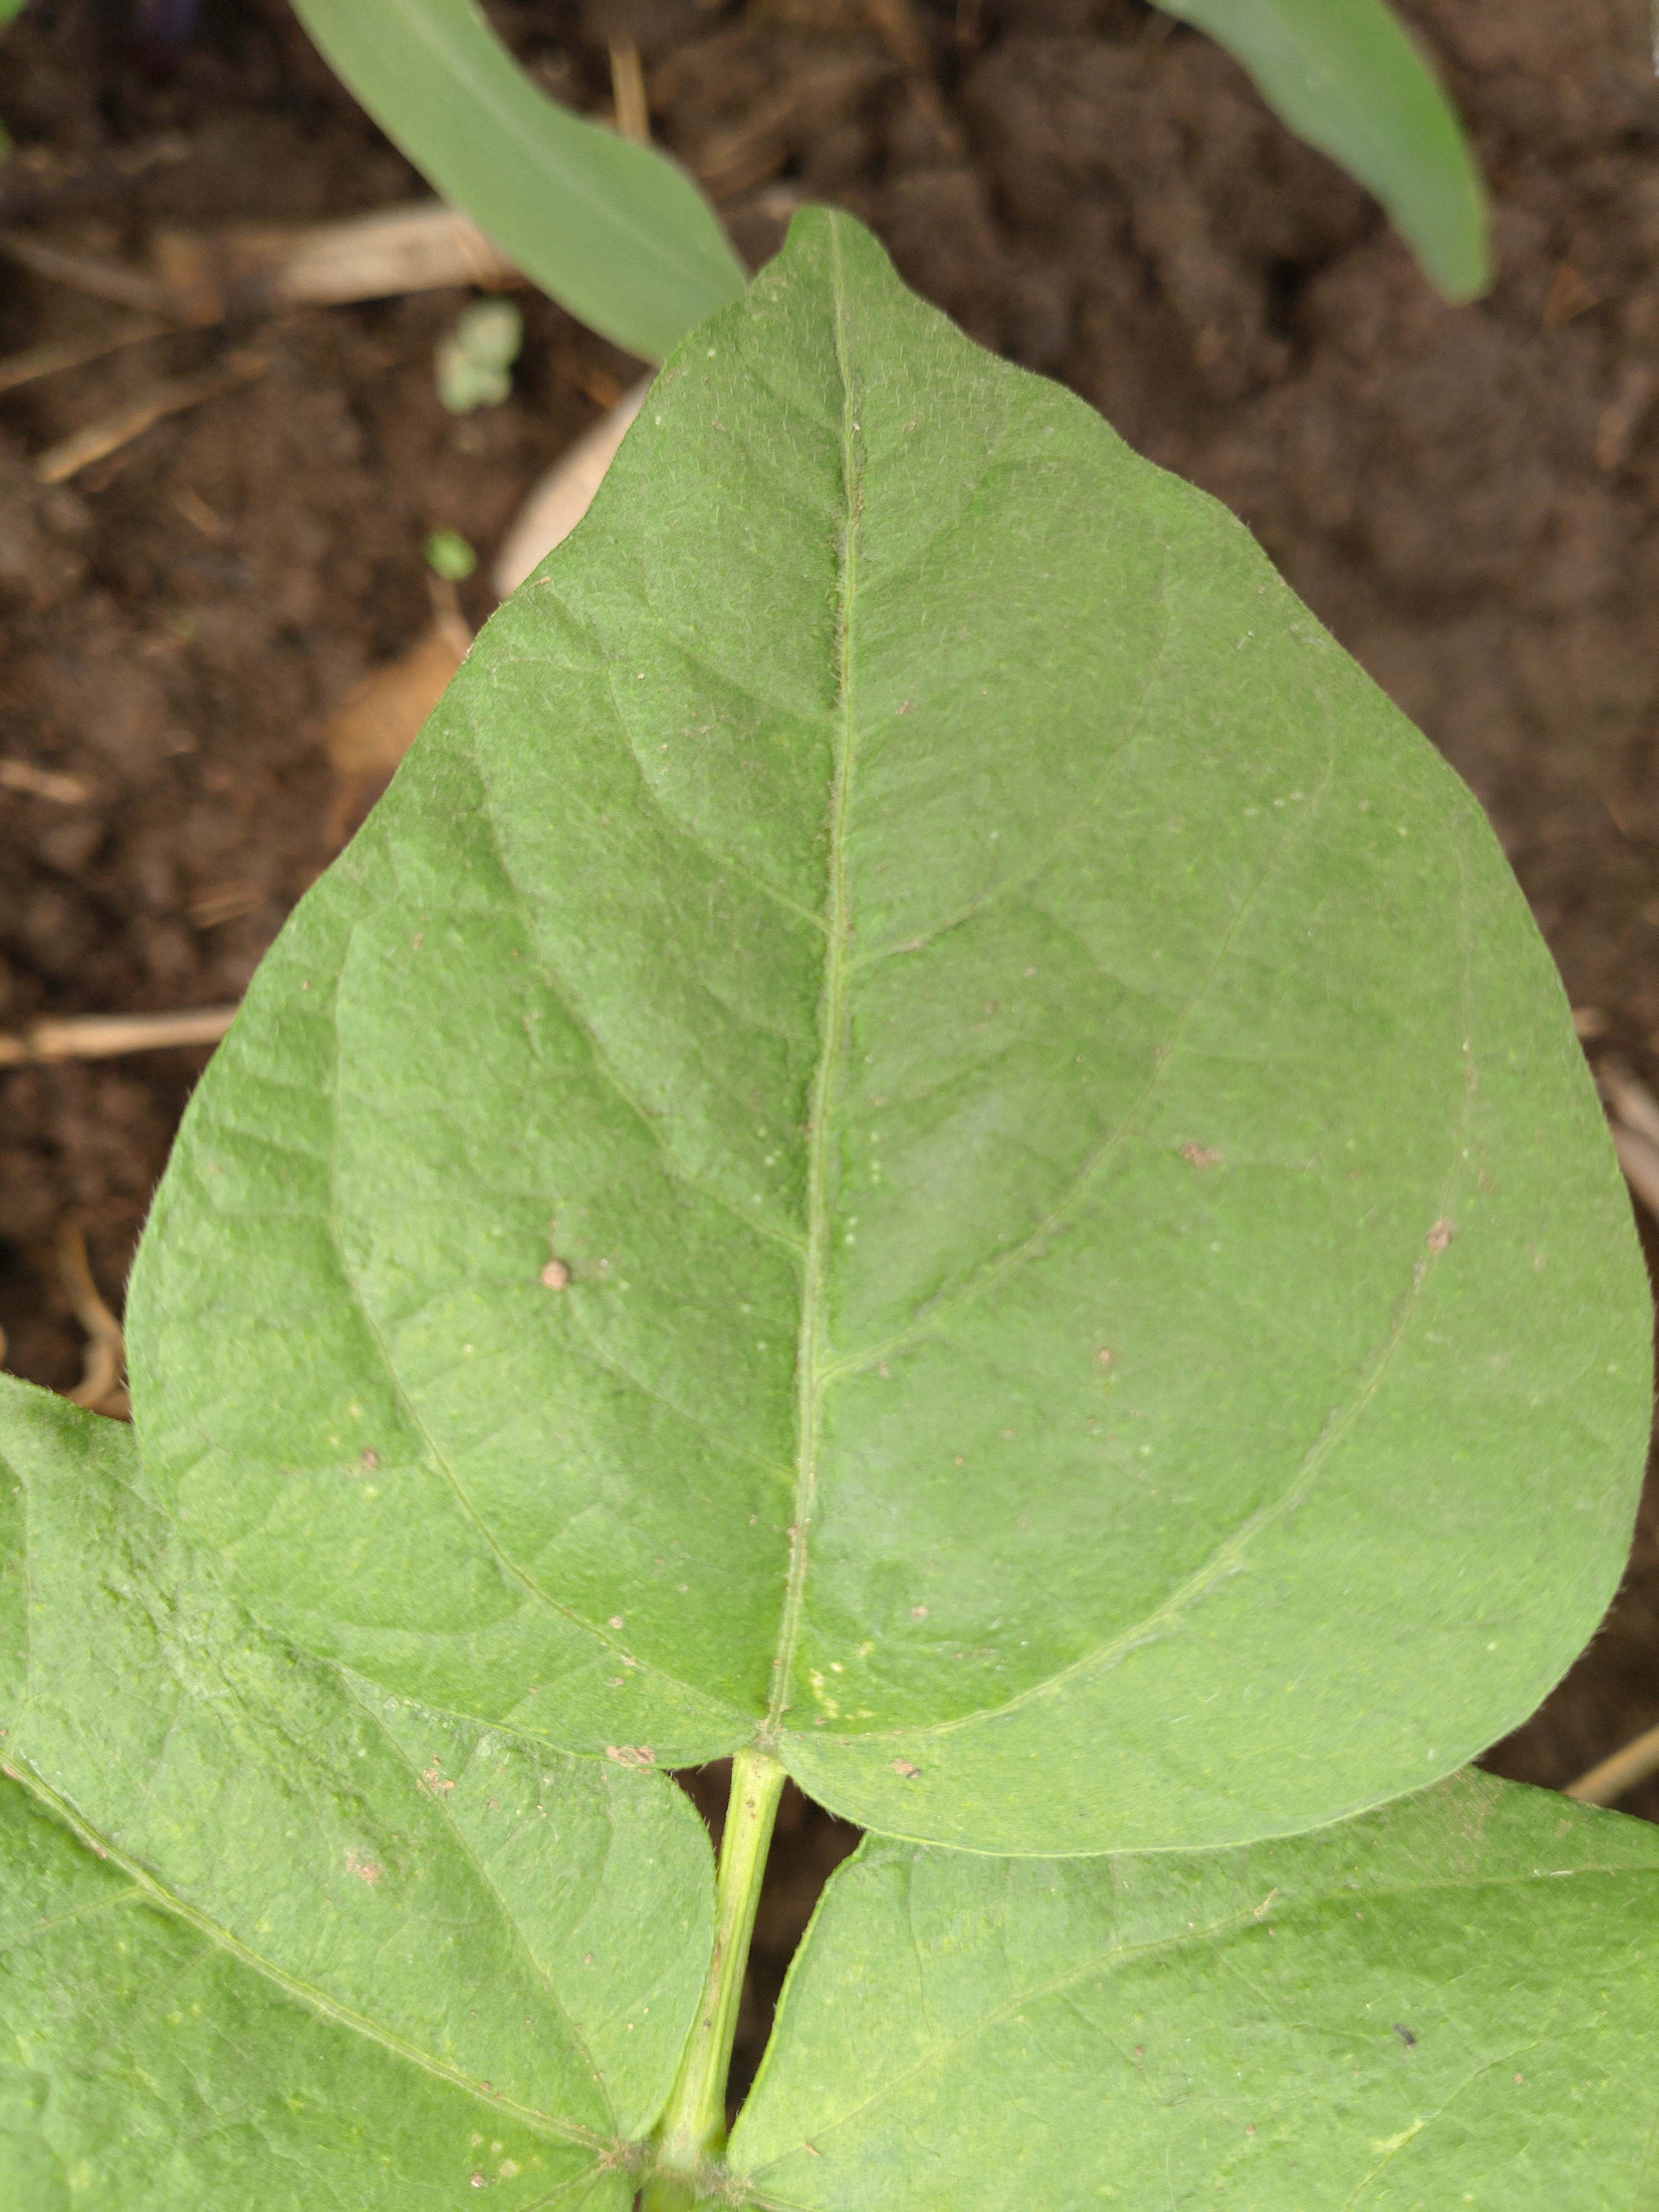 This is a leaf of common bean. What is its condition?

healthy
